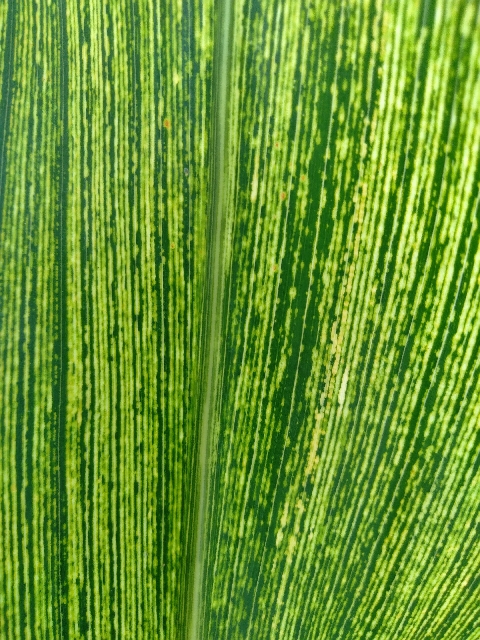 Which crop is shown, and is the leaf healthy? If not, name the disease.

maize, maize streak virus
